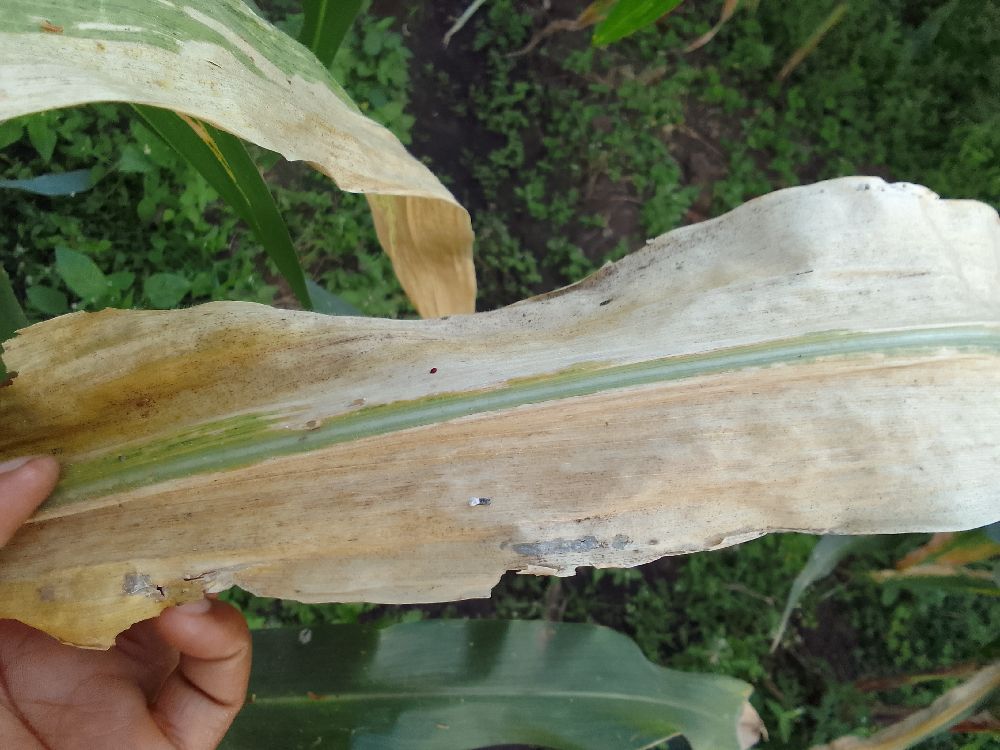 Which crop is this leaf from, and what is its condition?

maize, maize lethal necrosis
